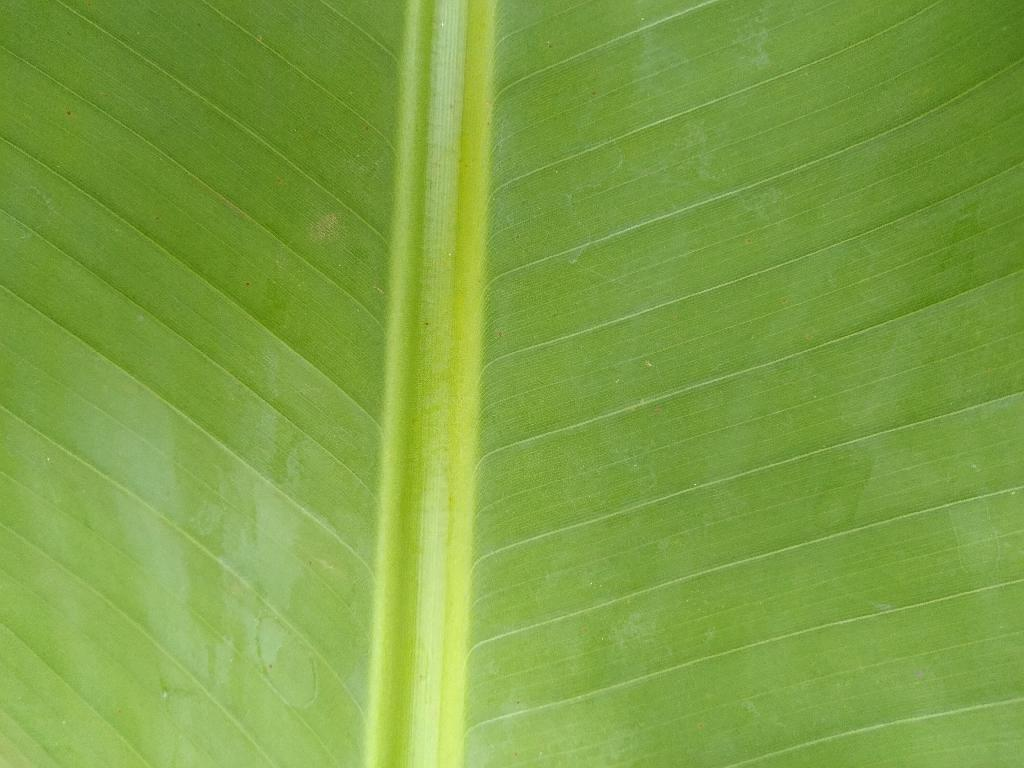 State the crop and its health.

banana, healthy
